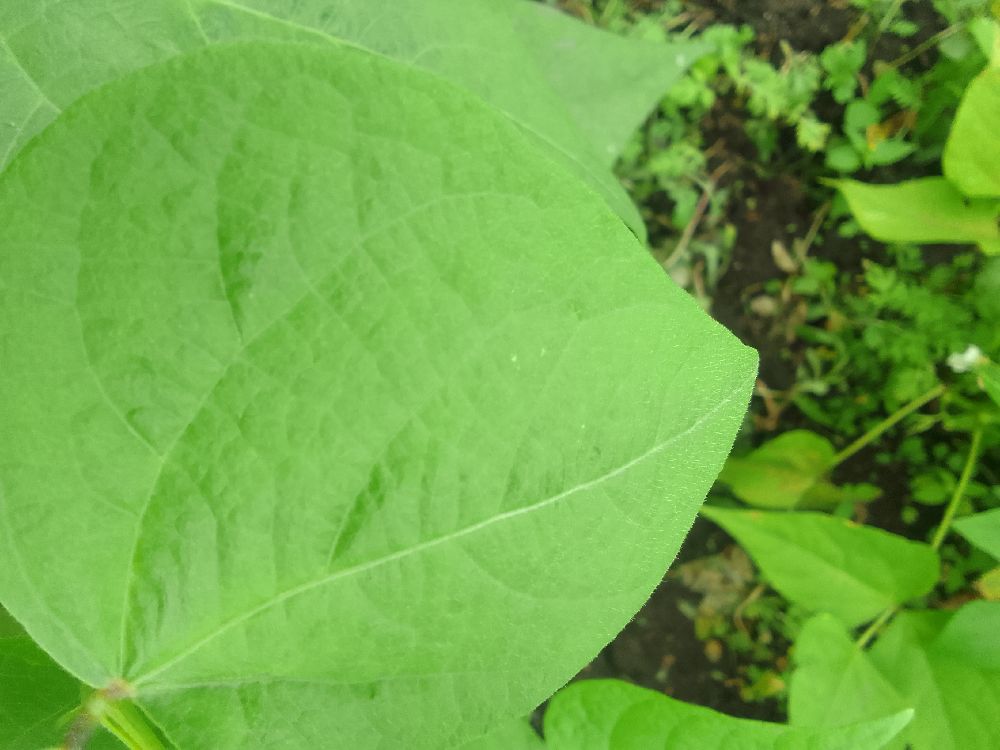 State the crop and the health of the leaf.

common bean, healthy
